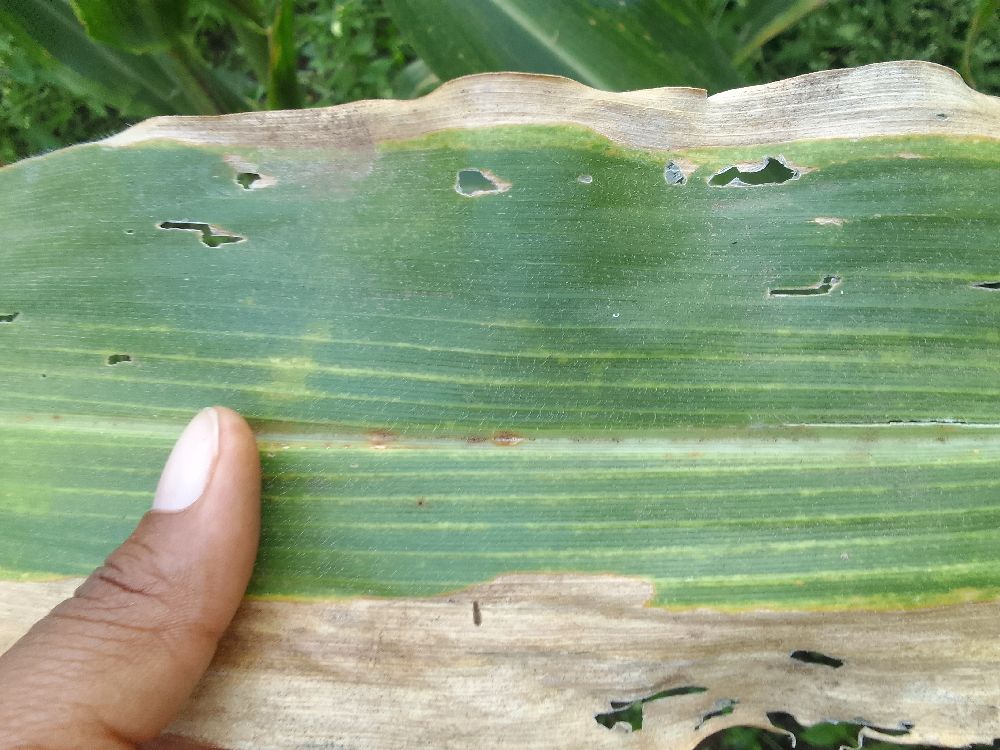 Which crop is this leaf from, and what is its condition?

maize, maize lethal necrosis
